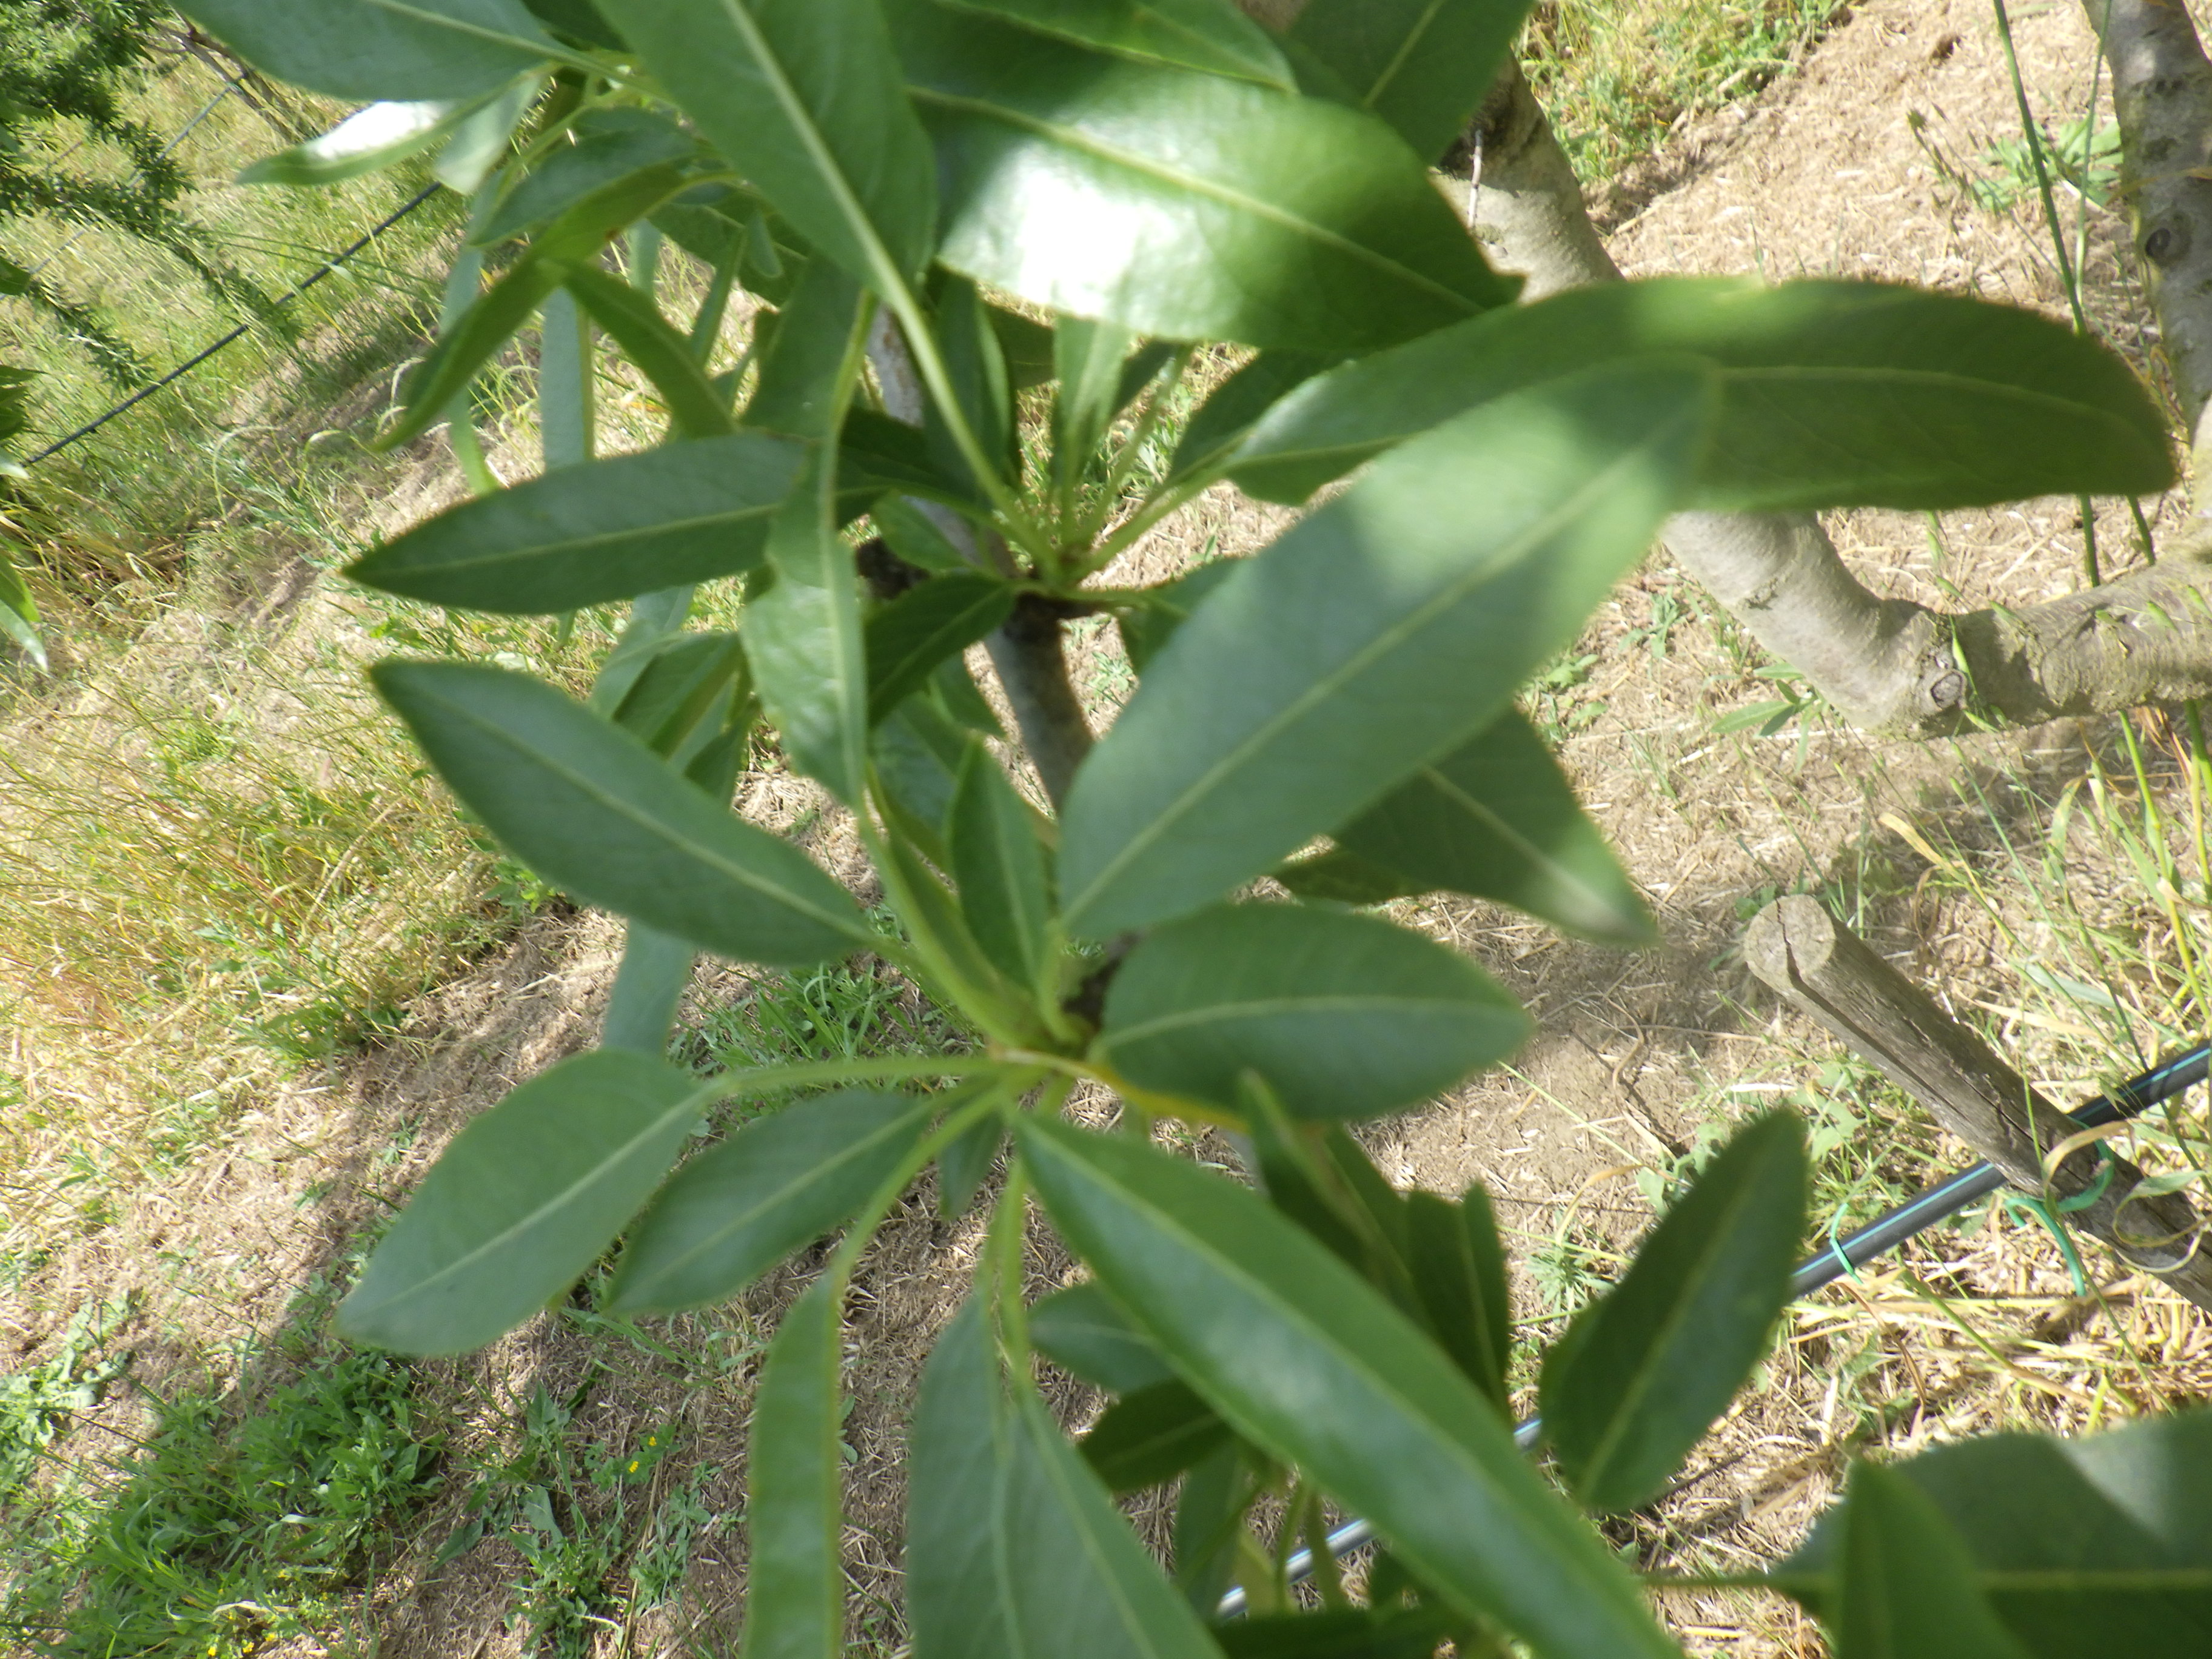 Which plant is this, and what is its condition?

almond, healthy
